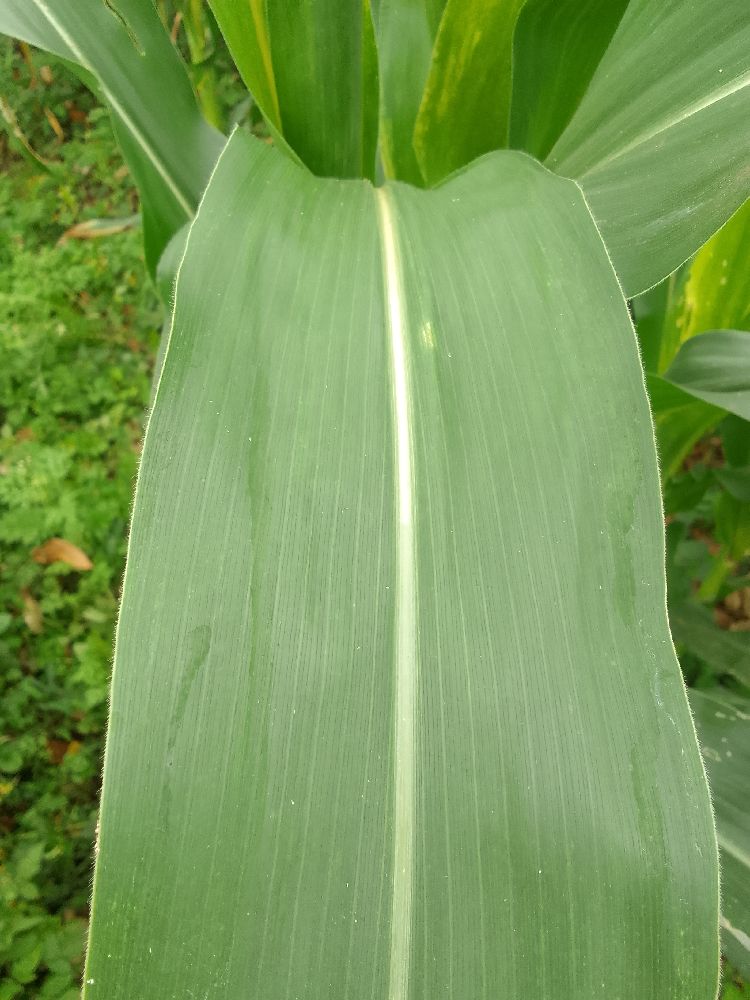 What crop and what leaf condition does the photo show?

maize, healthy
